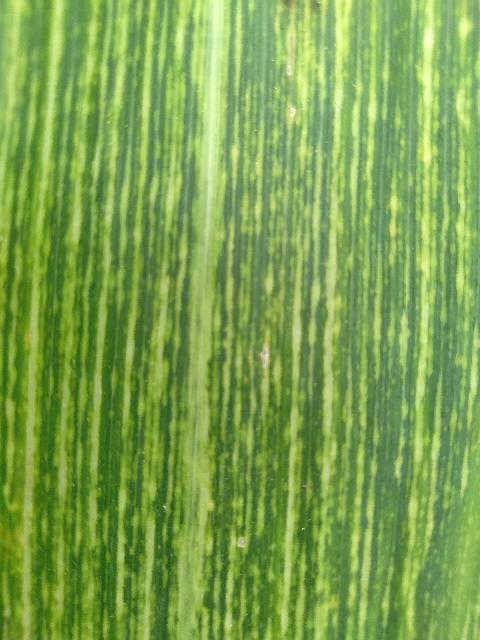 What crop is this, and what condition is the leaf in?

maize, maize streak virus
